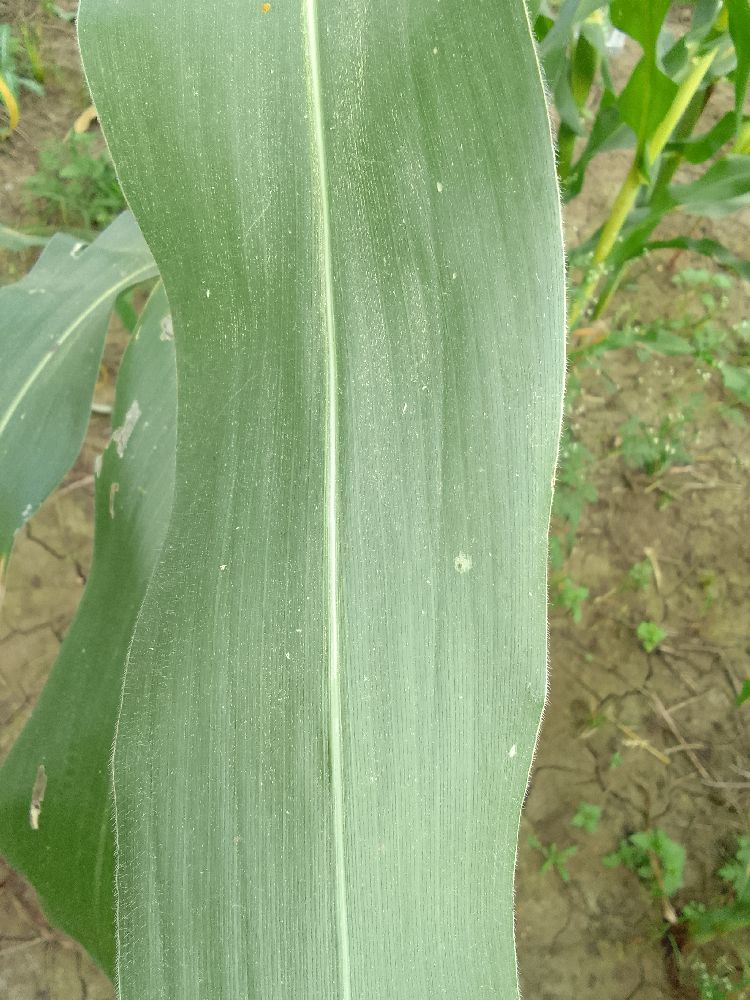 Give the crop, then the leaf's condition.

maize, healthy
